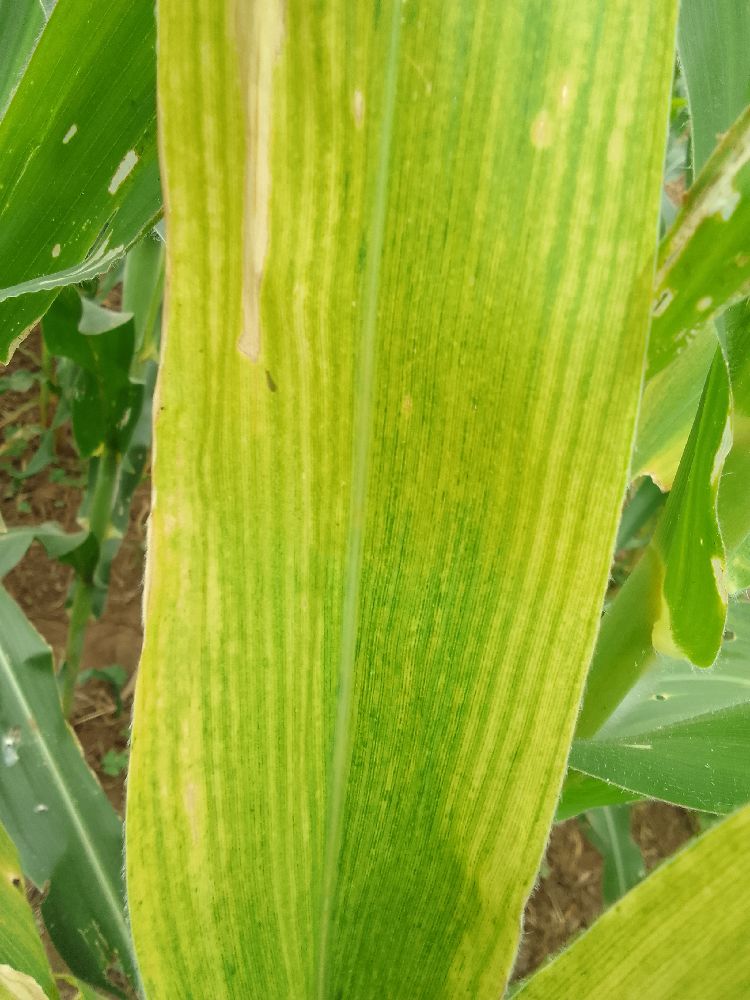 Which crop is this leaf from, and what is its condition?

maize, maize lethal necrosis
